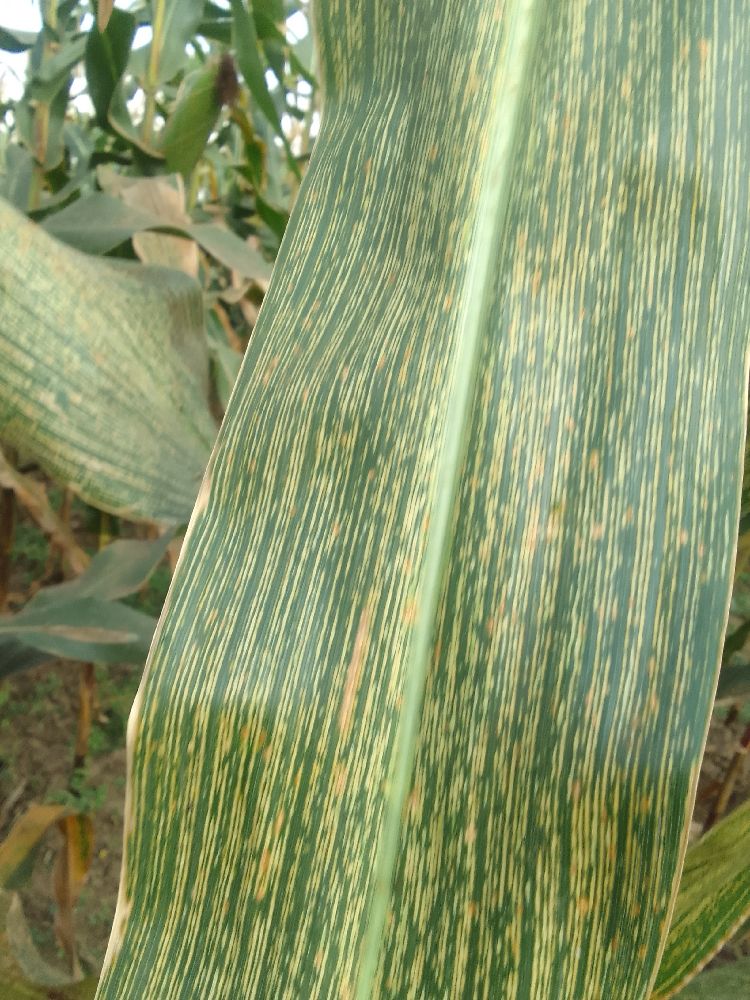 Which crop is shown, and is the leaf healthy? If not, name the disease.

maize, maize streak virus
